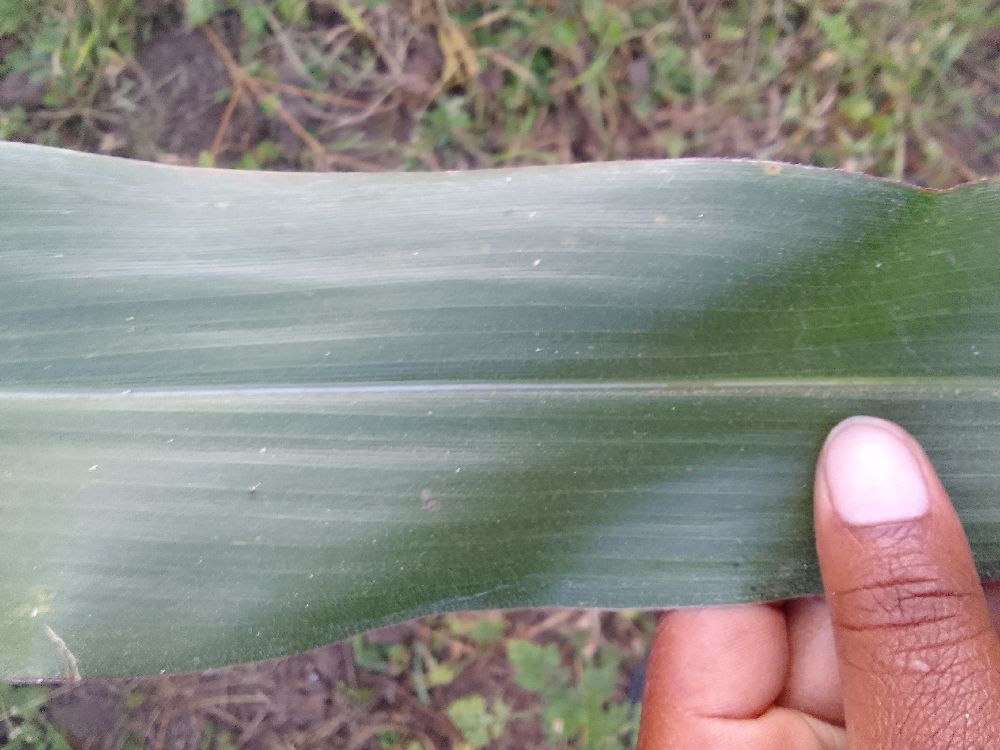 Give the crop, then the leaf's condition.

maize, healthy
